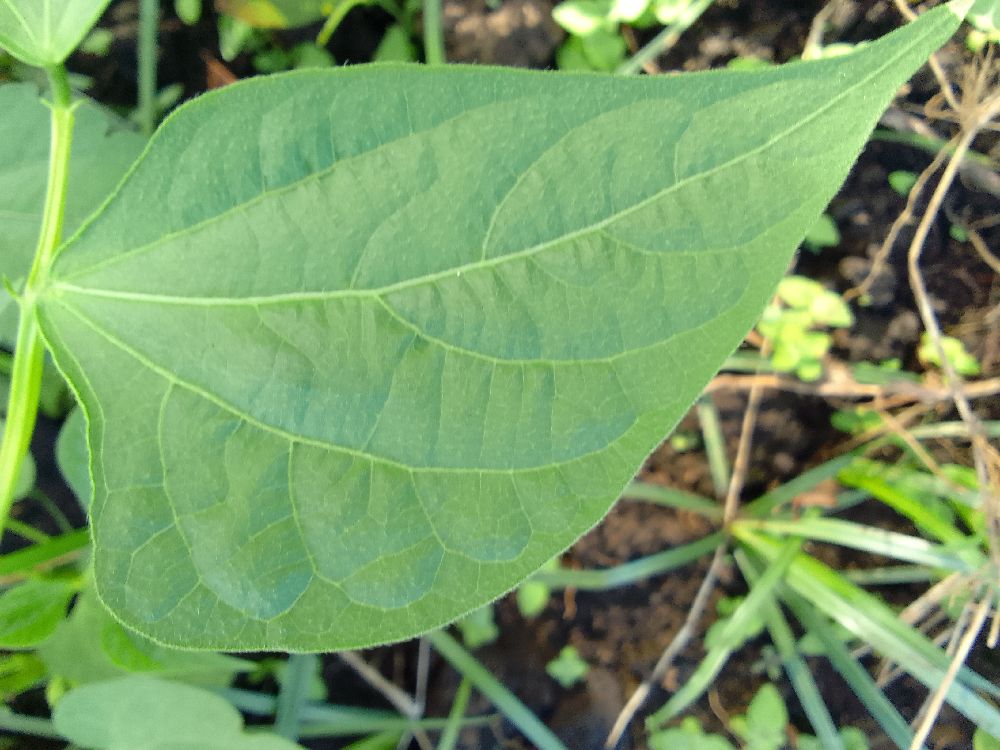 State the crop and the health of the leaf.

common bean, healthy
